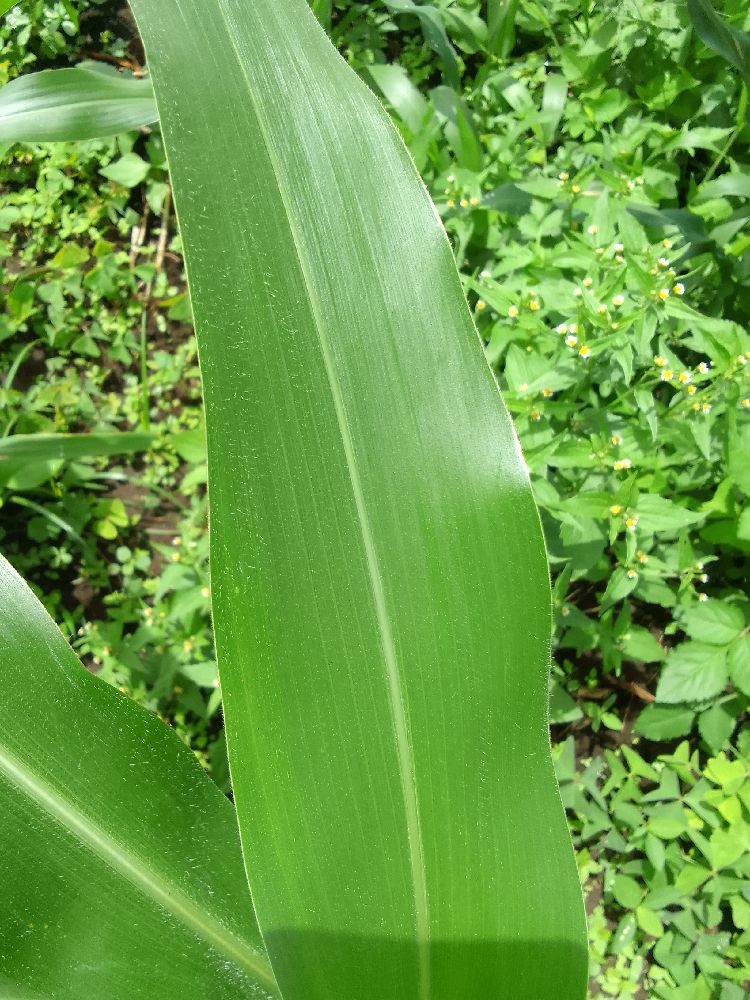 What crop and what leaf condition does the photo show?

maize, healthy
